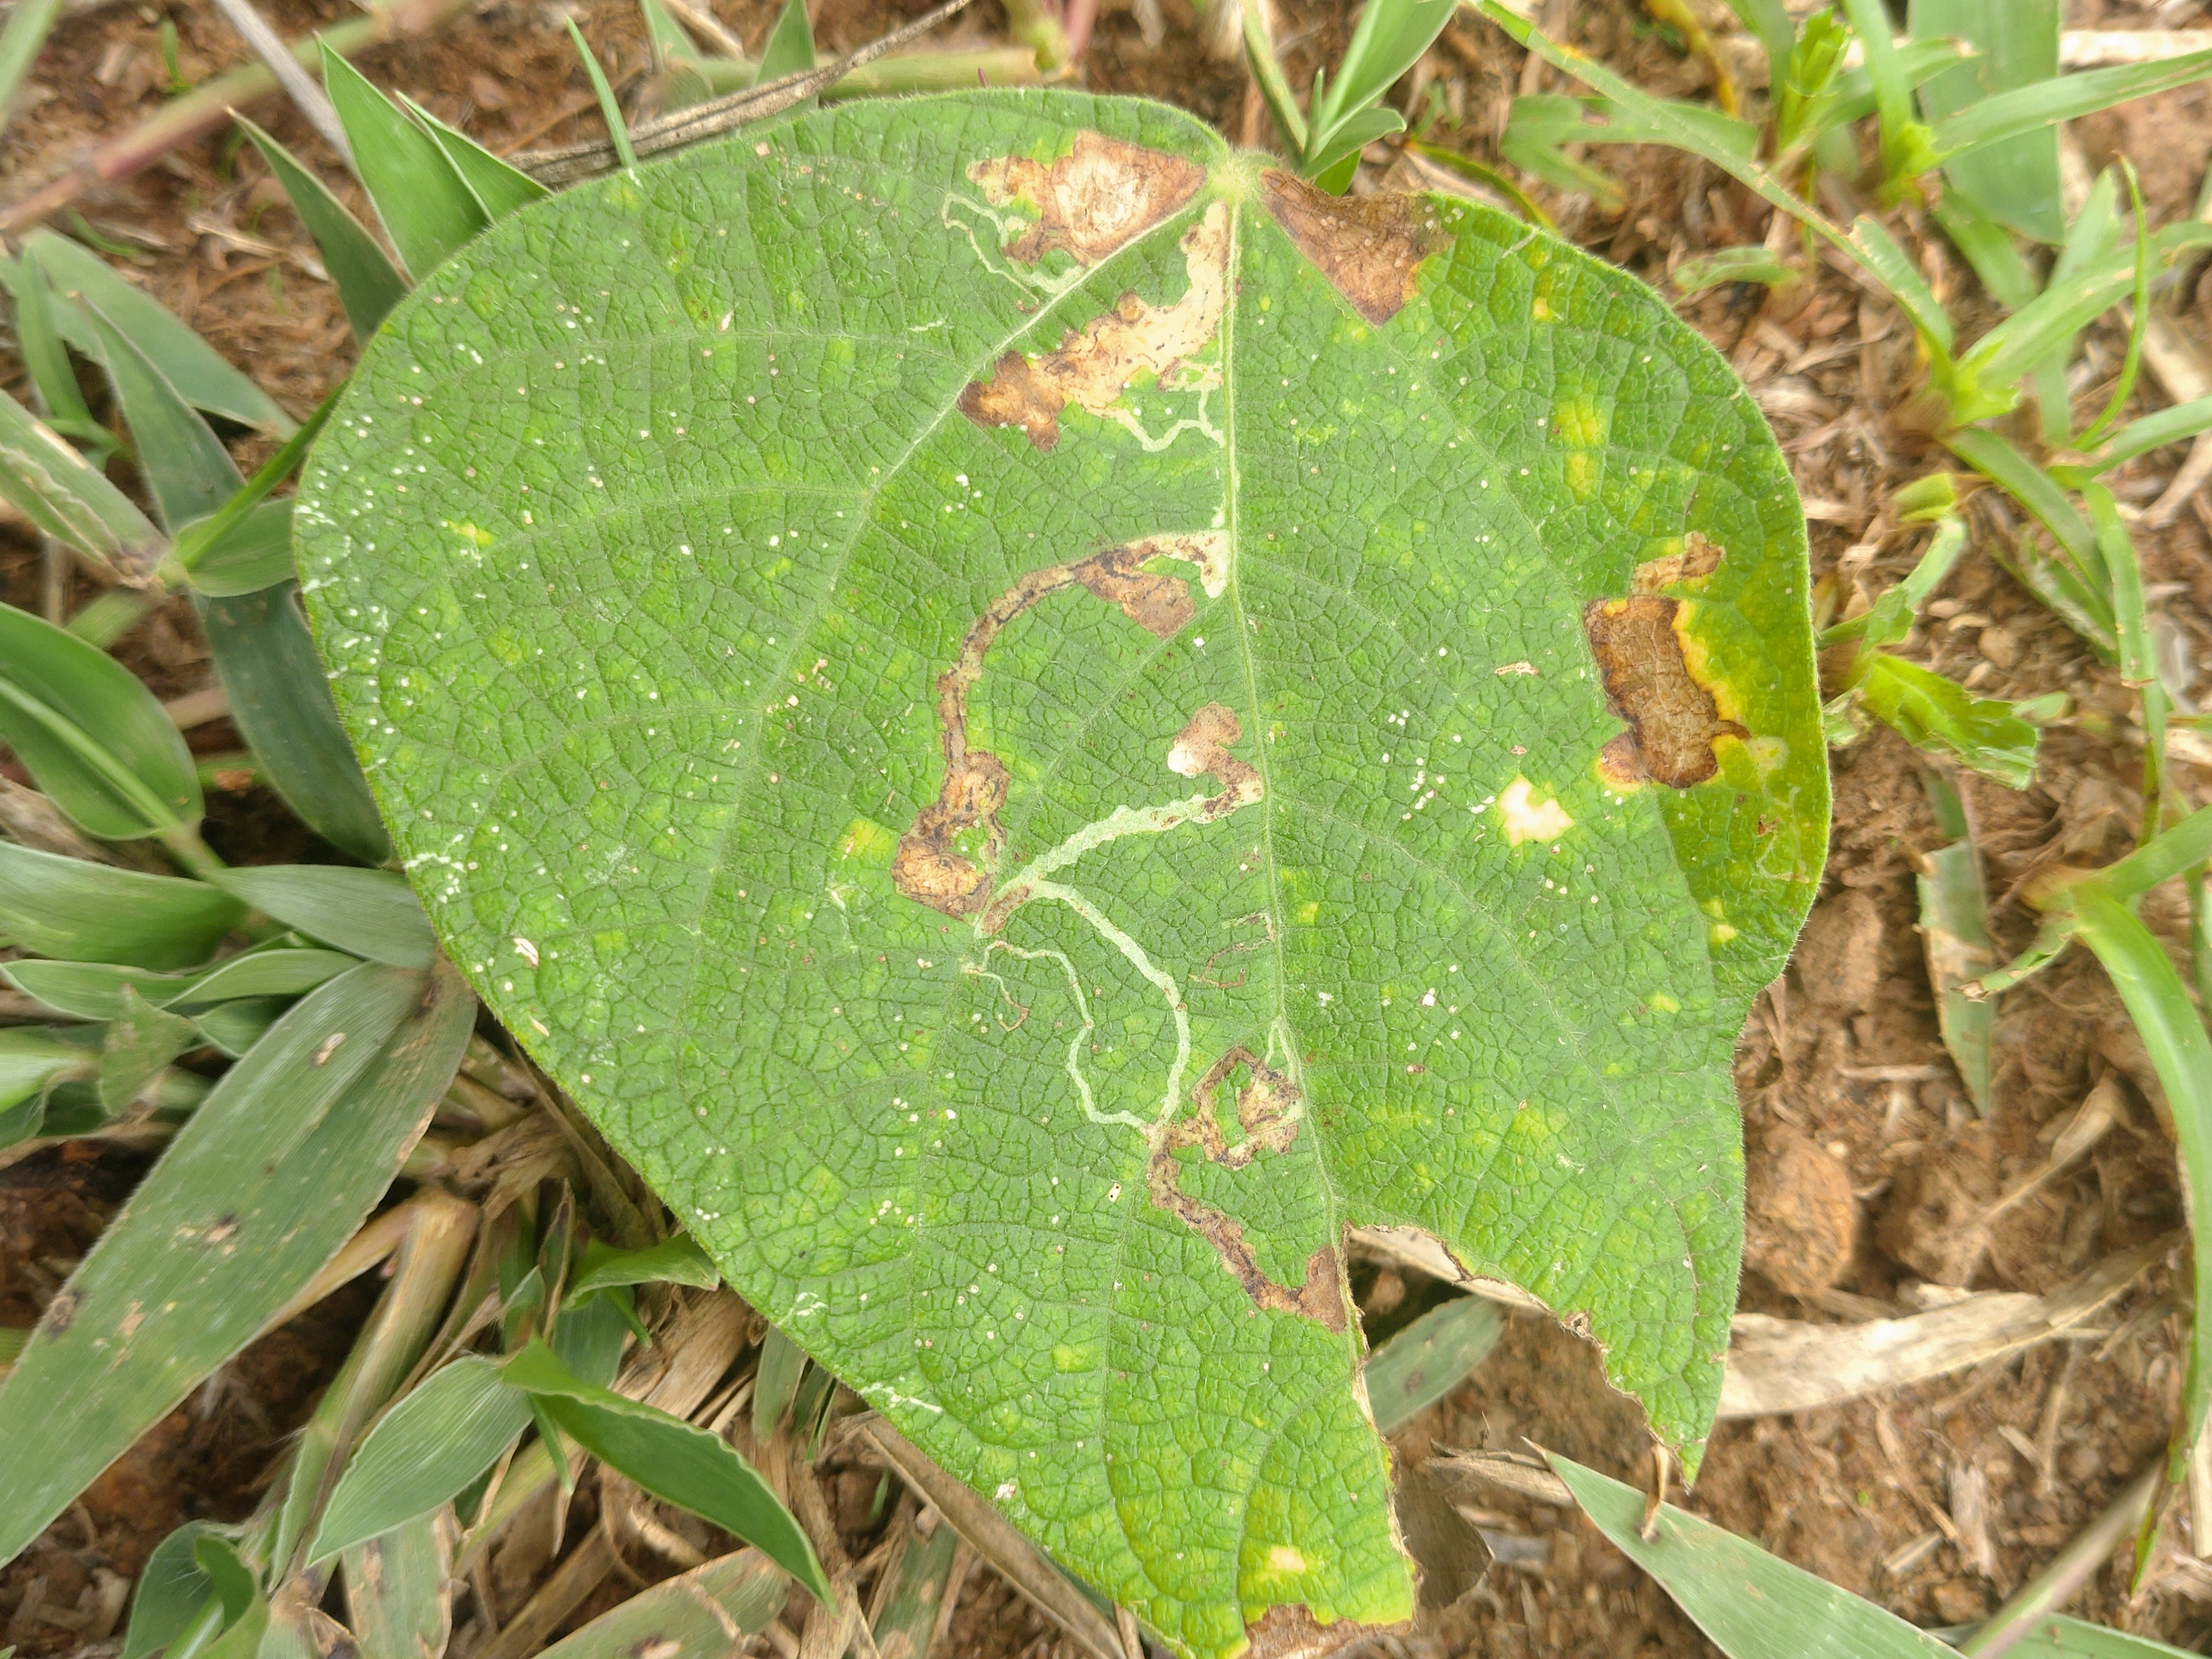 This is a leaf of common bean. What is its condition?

anthracnose
